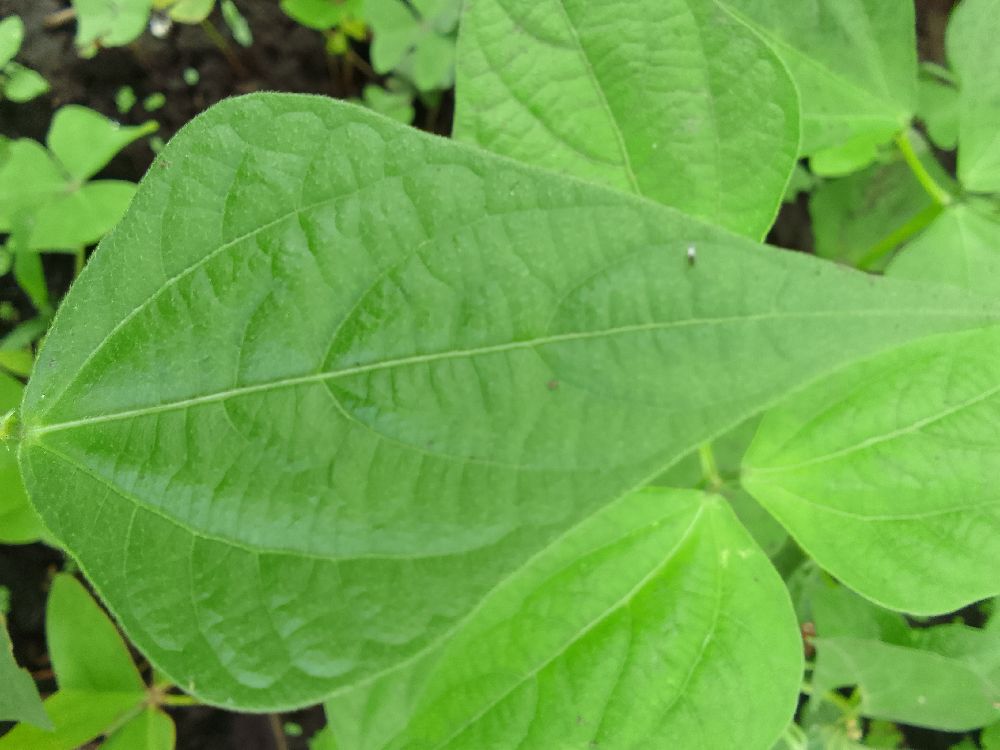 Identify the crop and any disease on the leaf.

common bean, healthy
